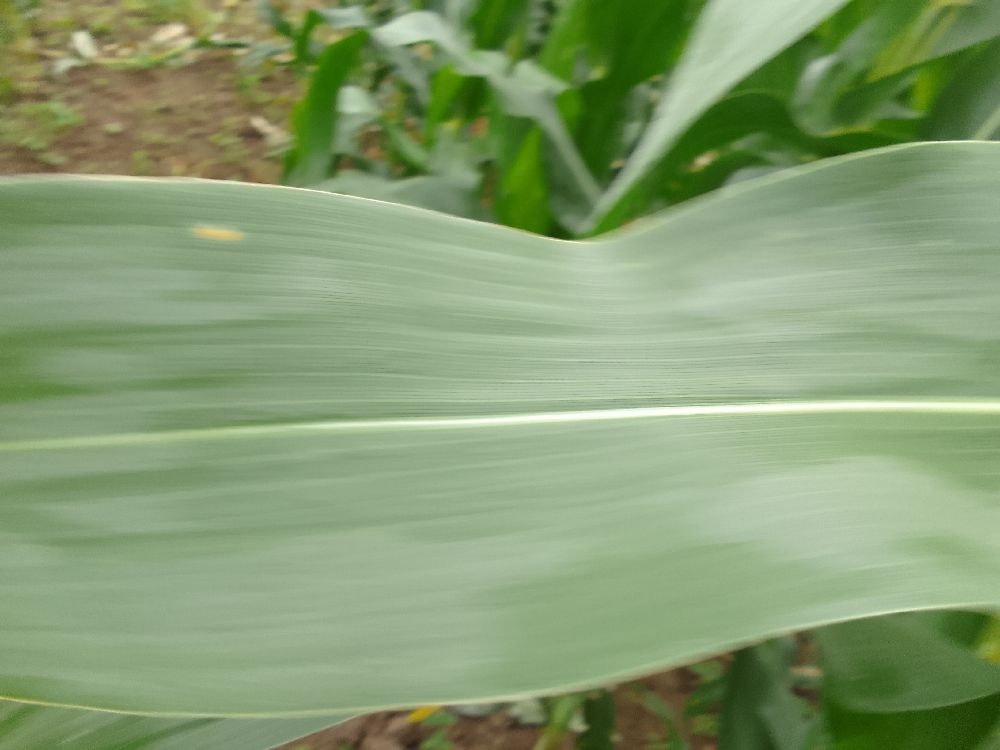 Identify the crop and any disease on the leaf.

maize, healthy
